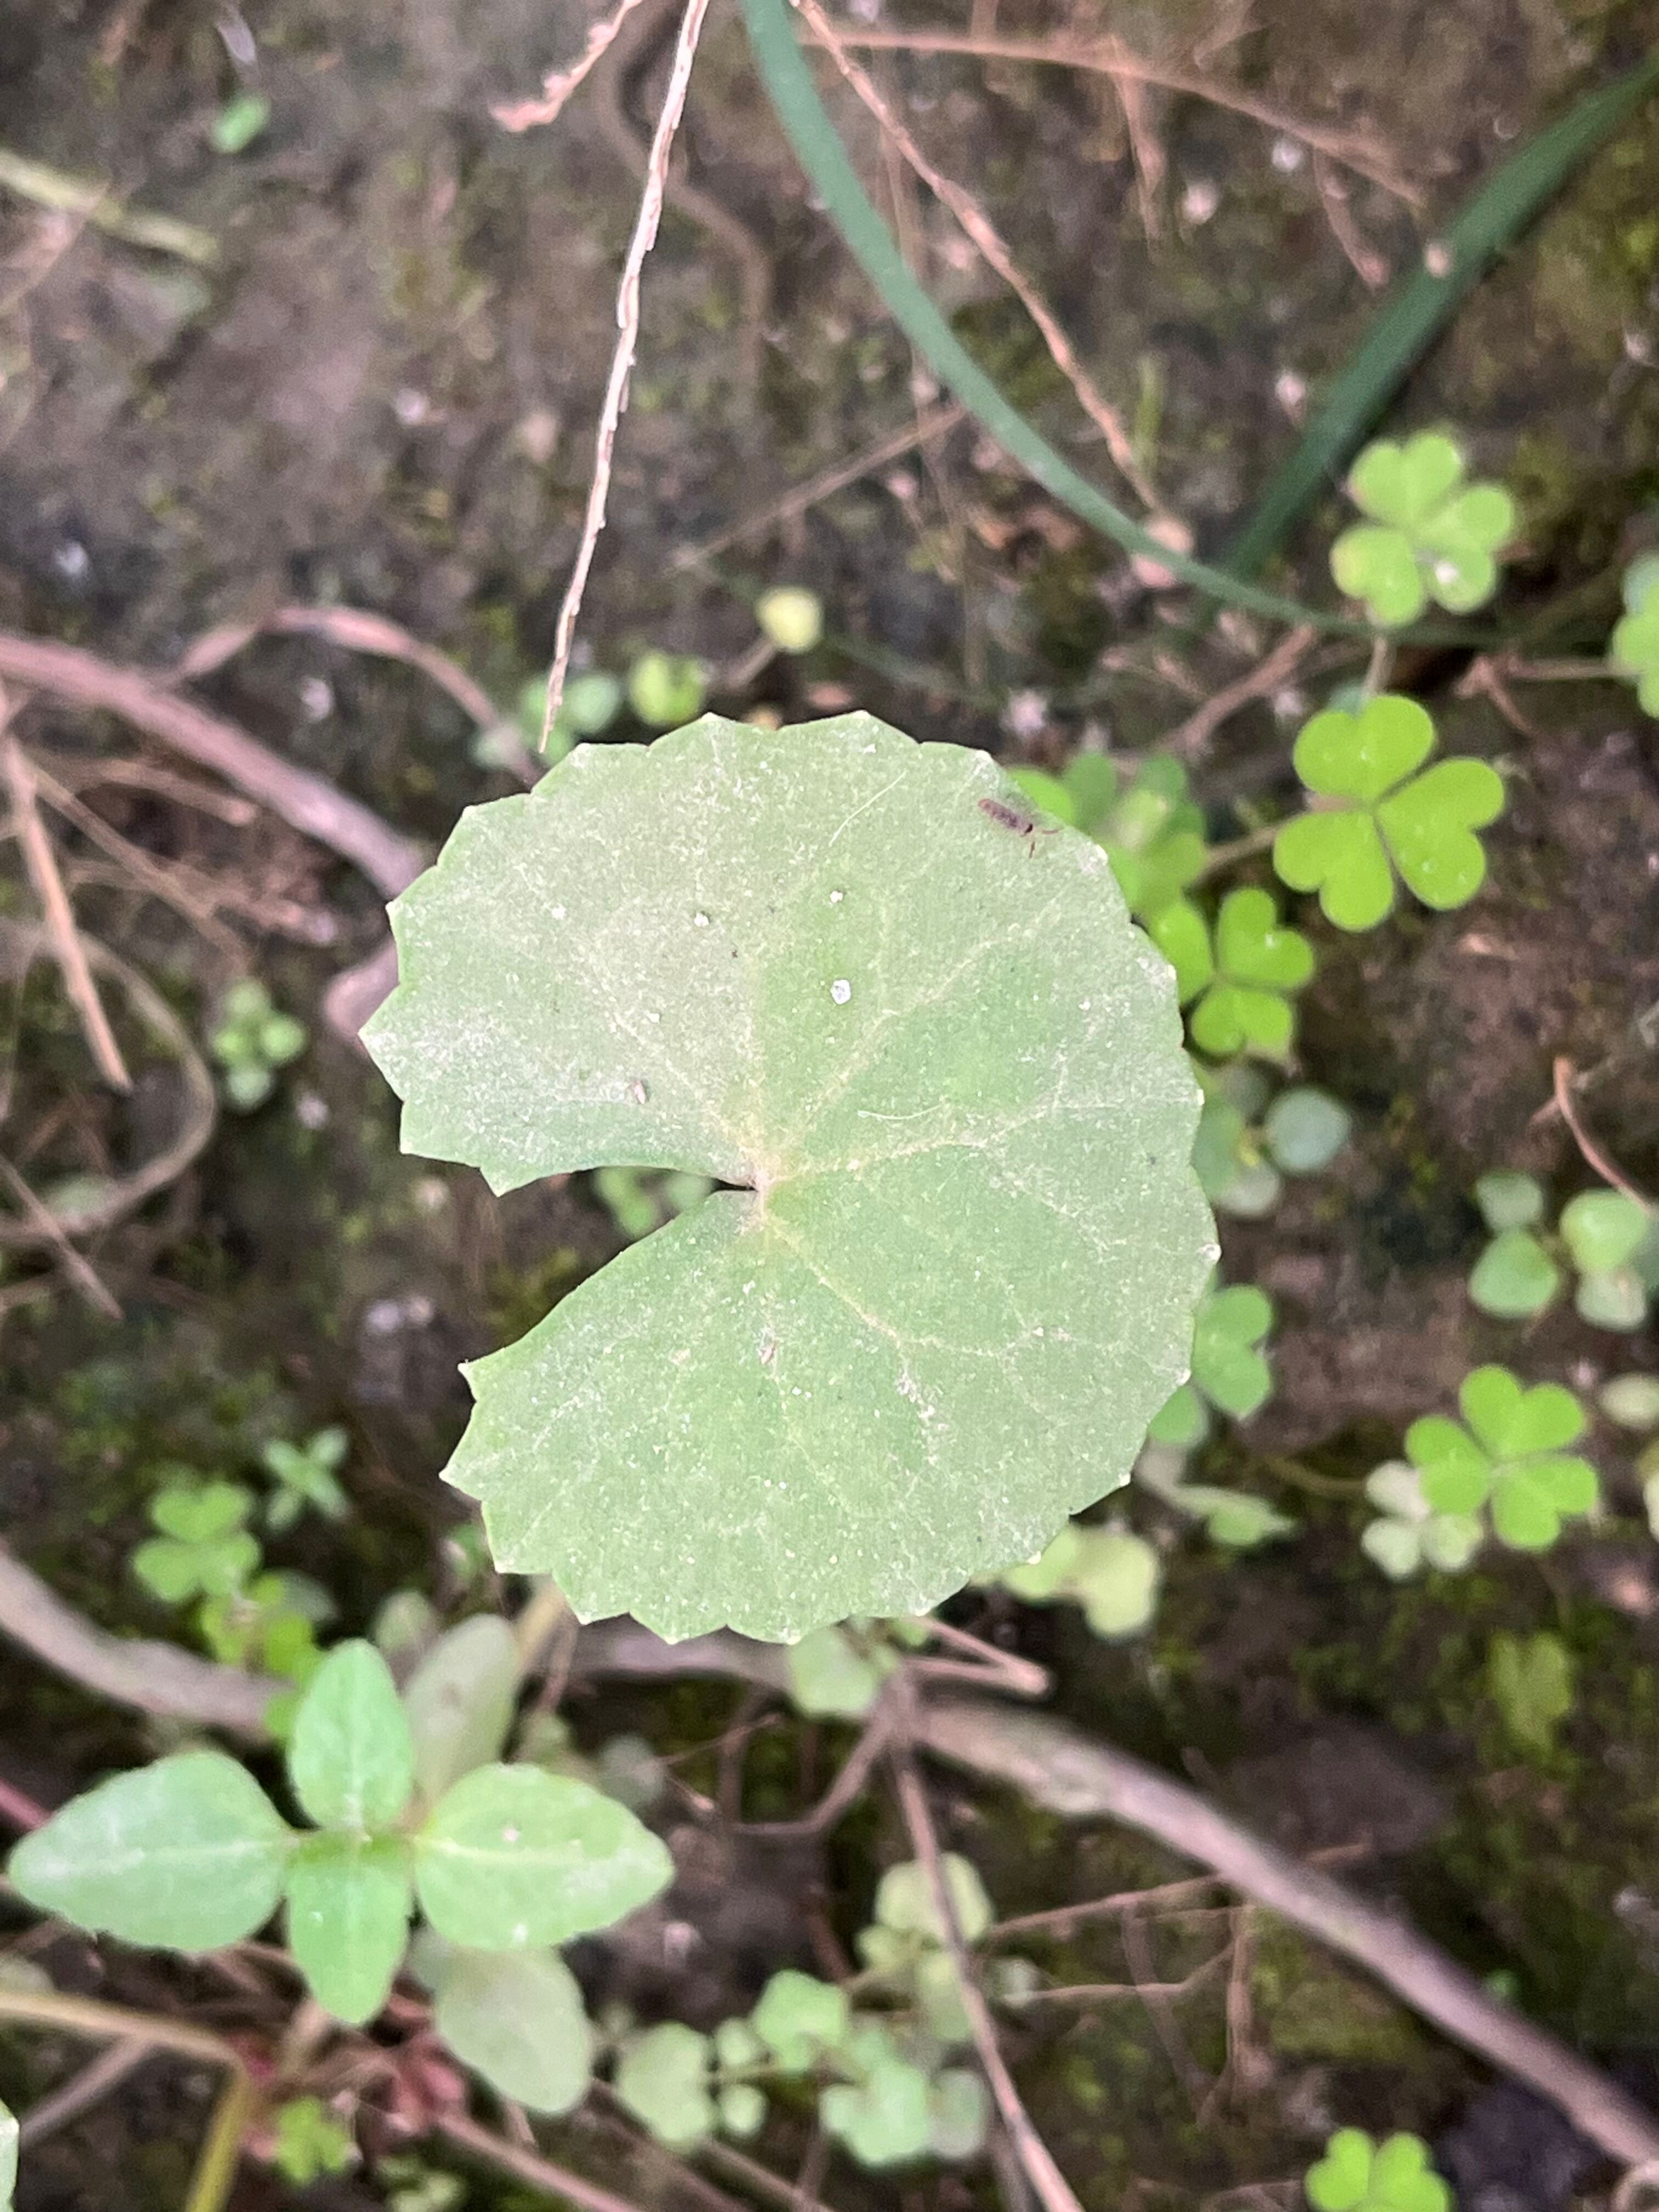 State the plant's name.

thankuni
